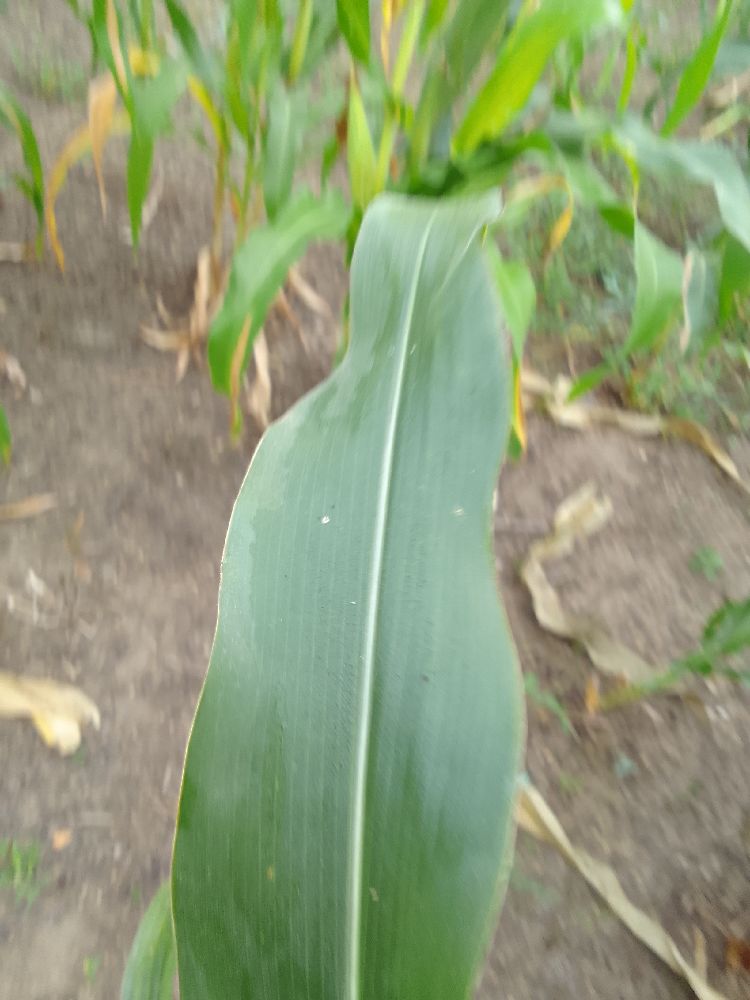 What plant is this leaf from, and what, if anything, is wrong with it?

maize, healthy
